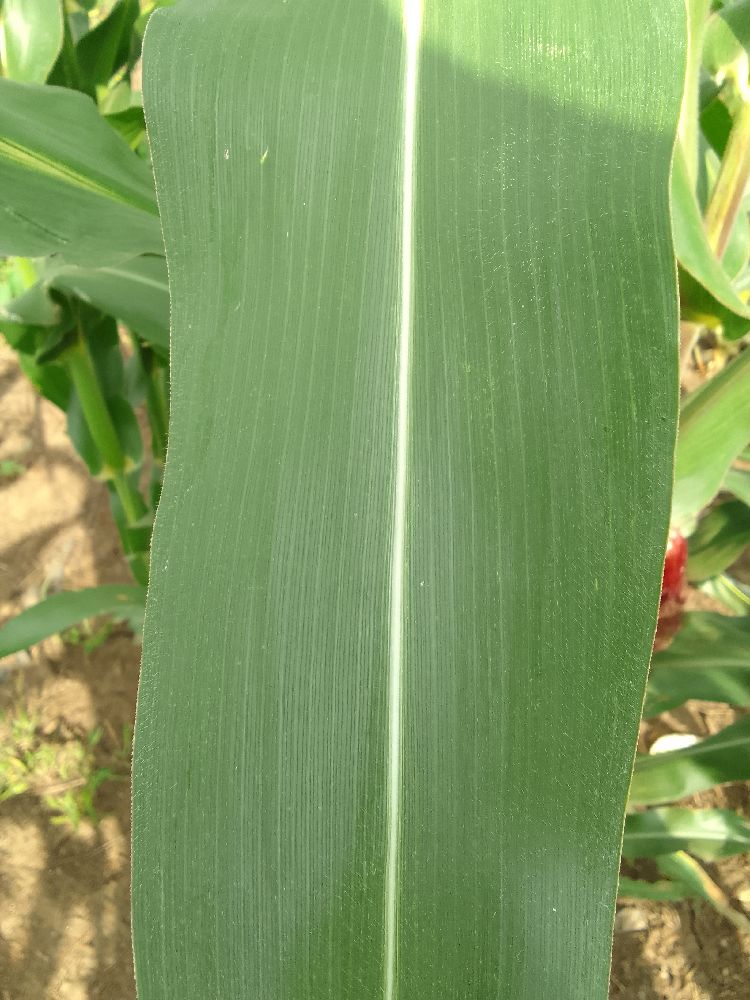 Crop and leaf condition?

maize, healthy
